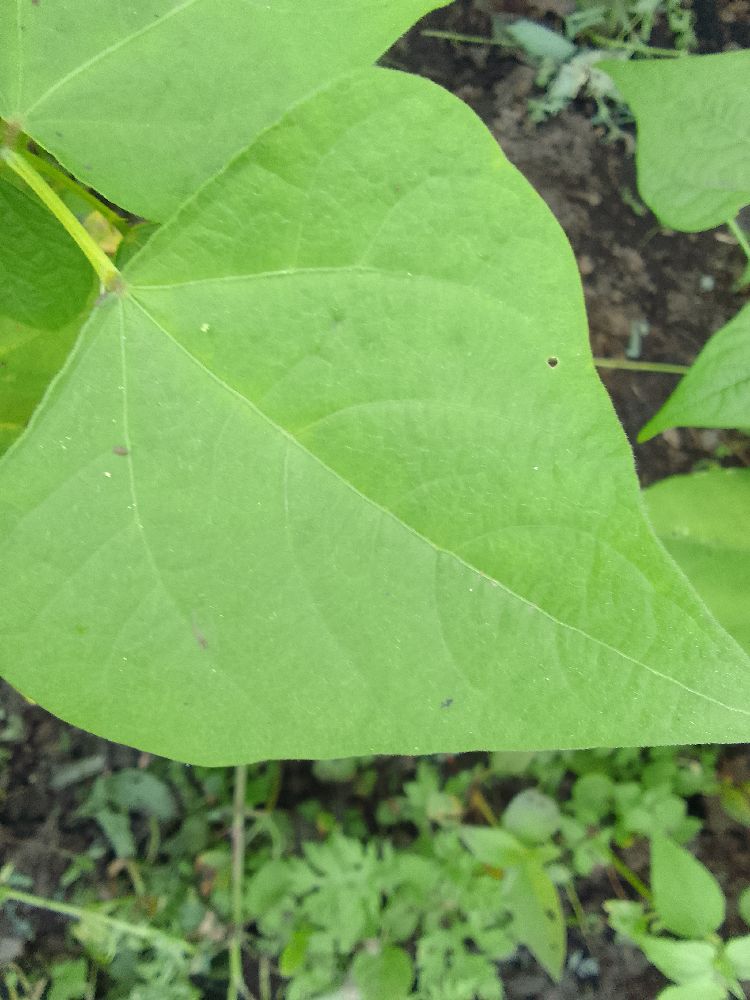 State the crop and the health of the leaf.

common bean, healthy
